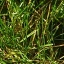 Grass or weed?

grass
